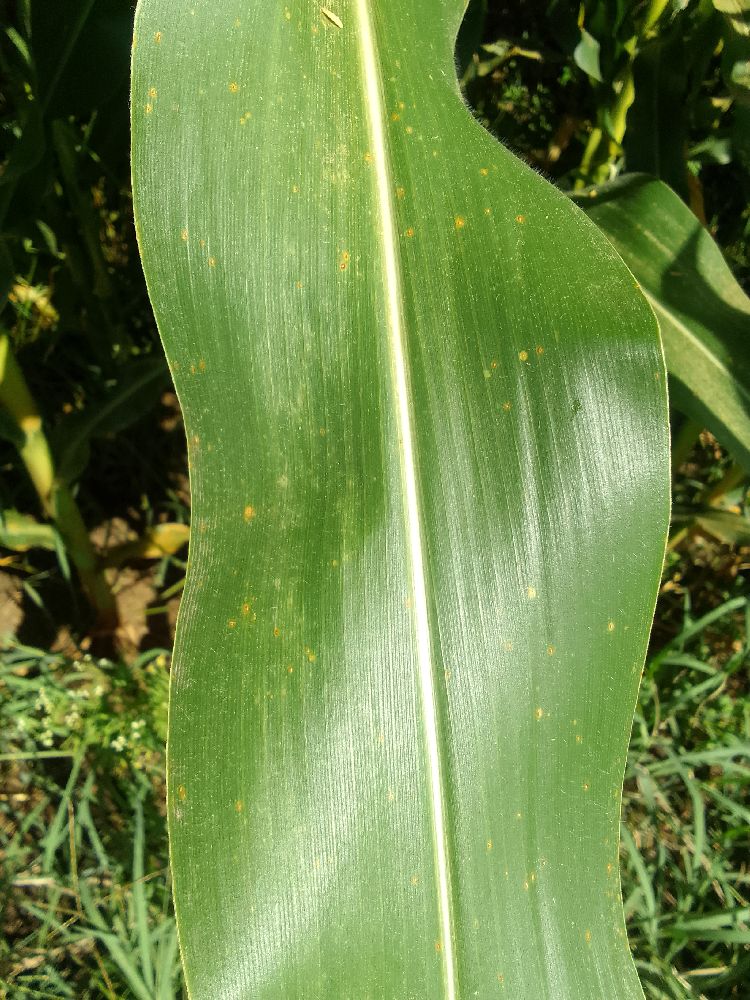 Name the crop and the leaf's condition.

maize, healthy
